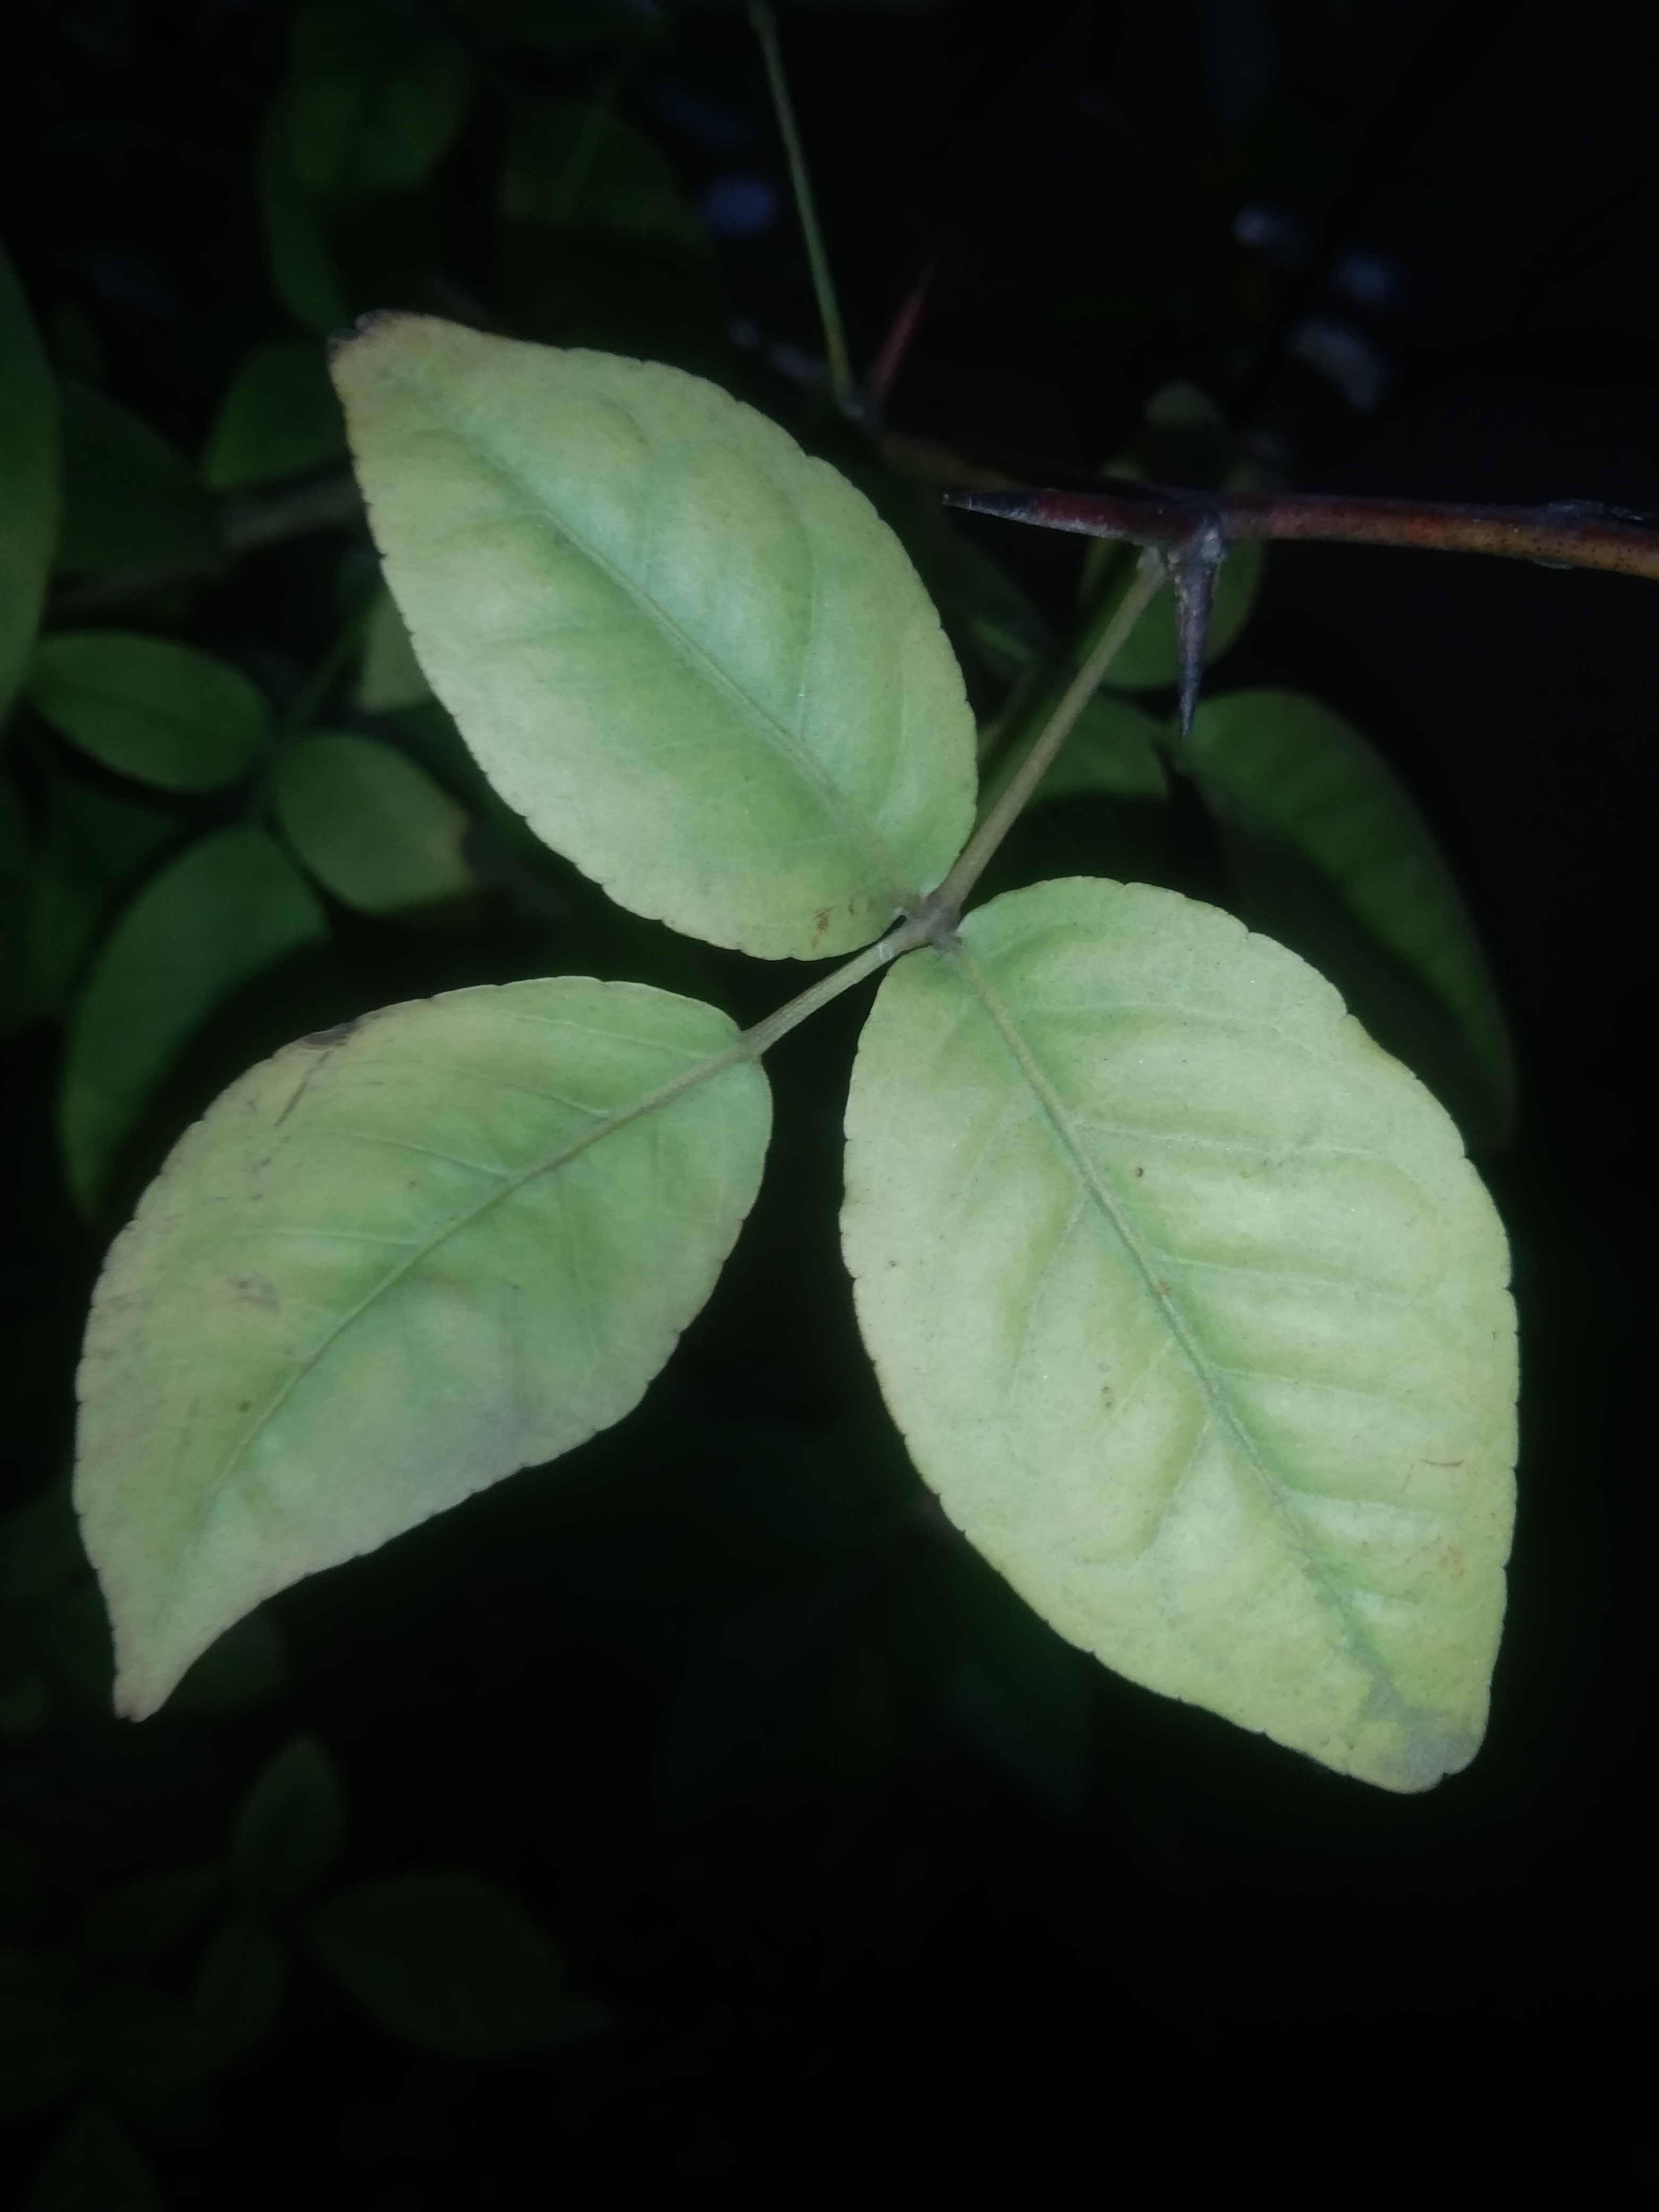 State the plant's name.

wood apple
